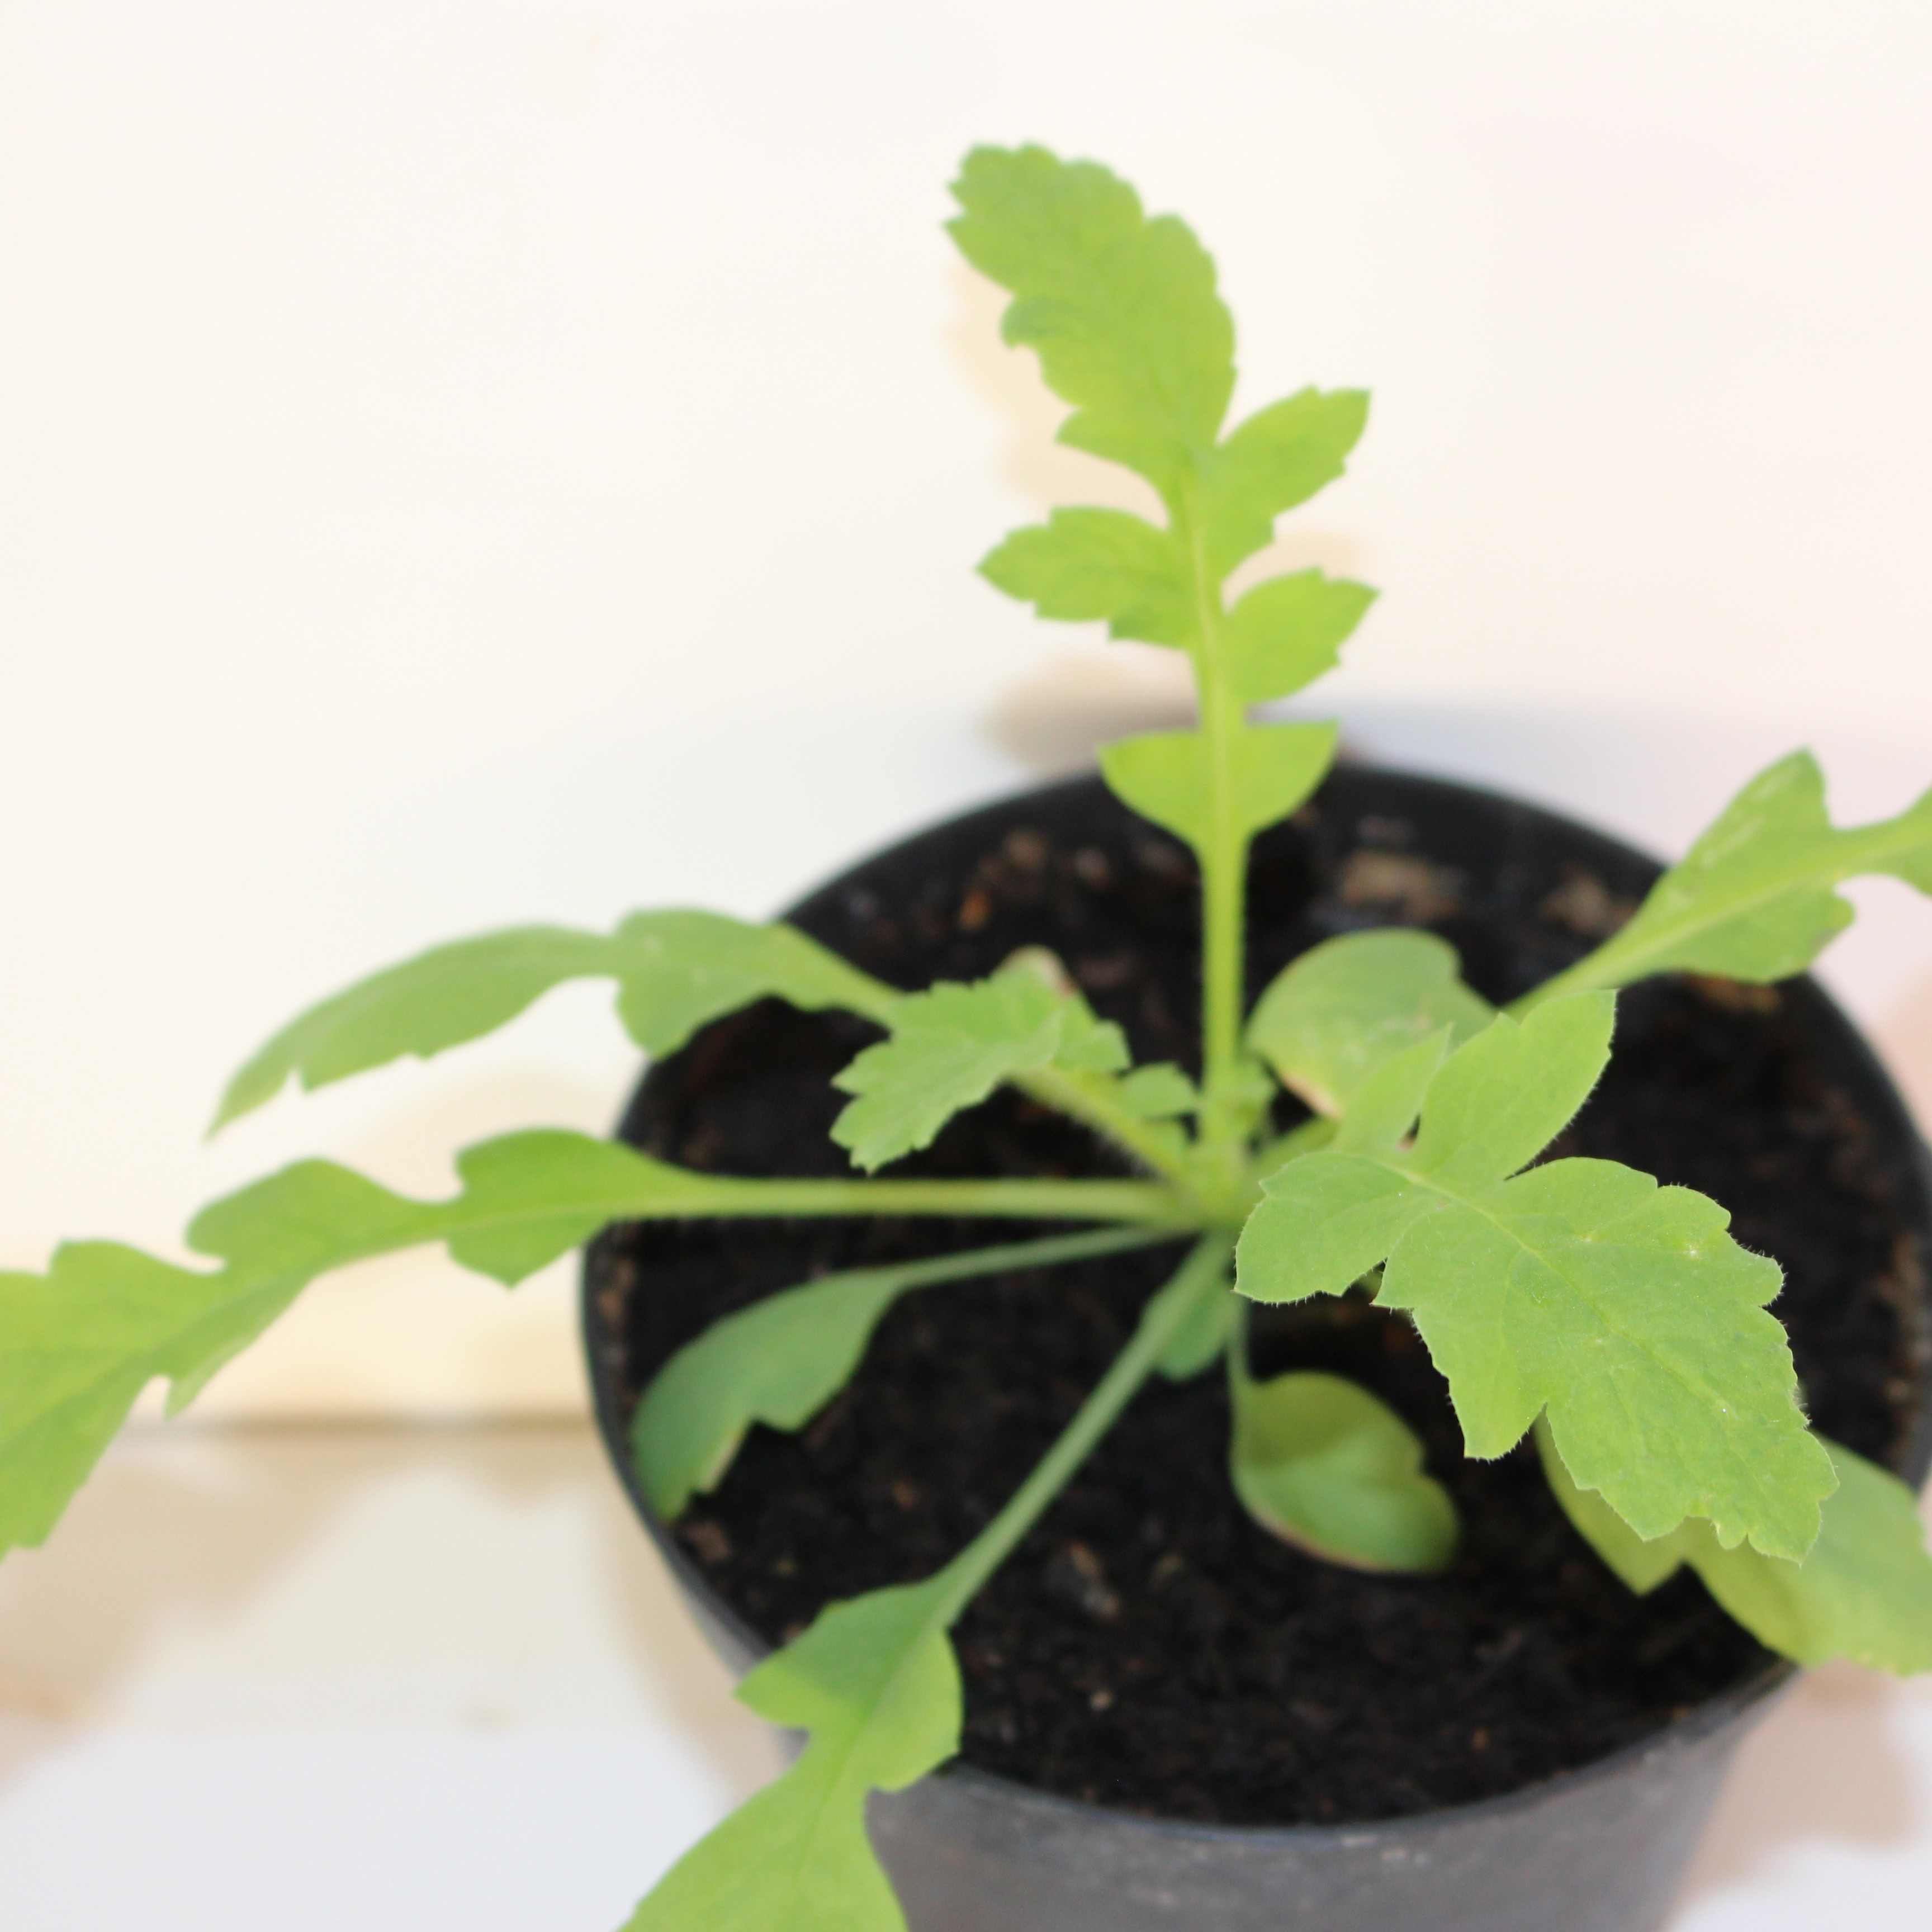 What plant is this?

Papaver rhoeas
